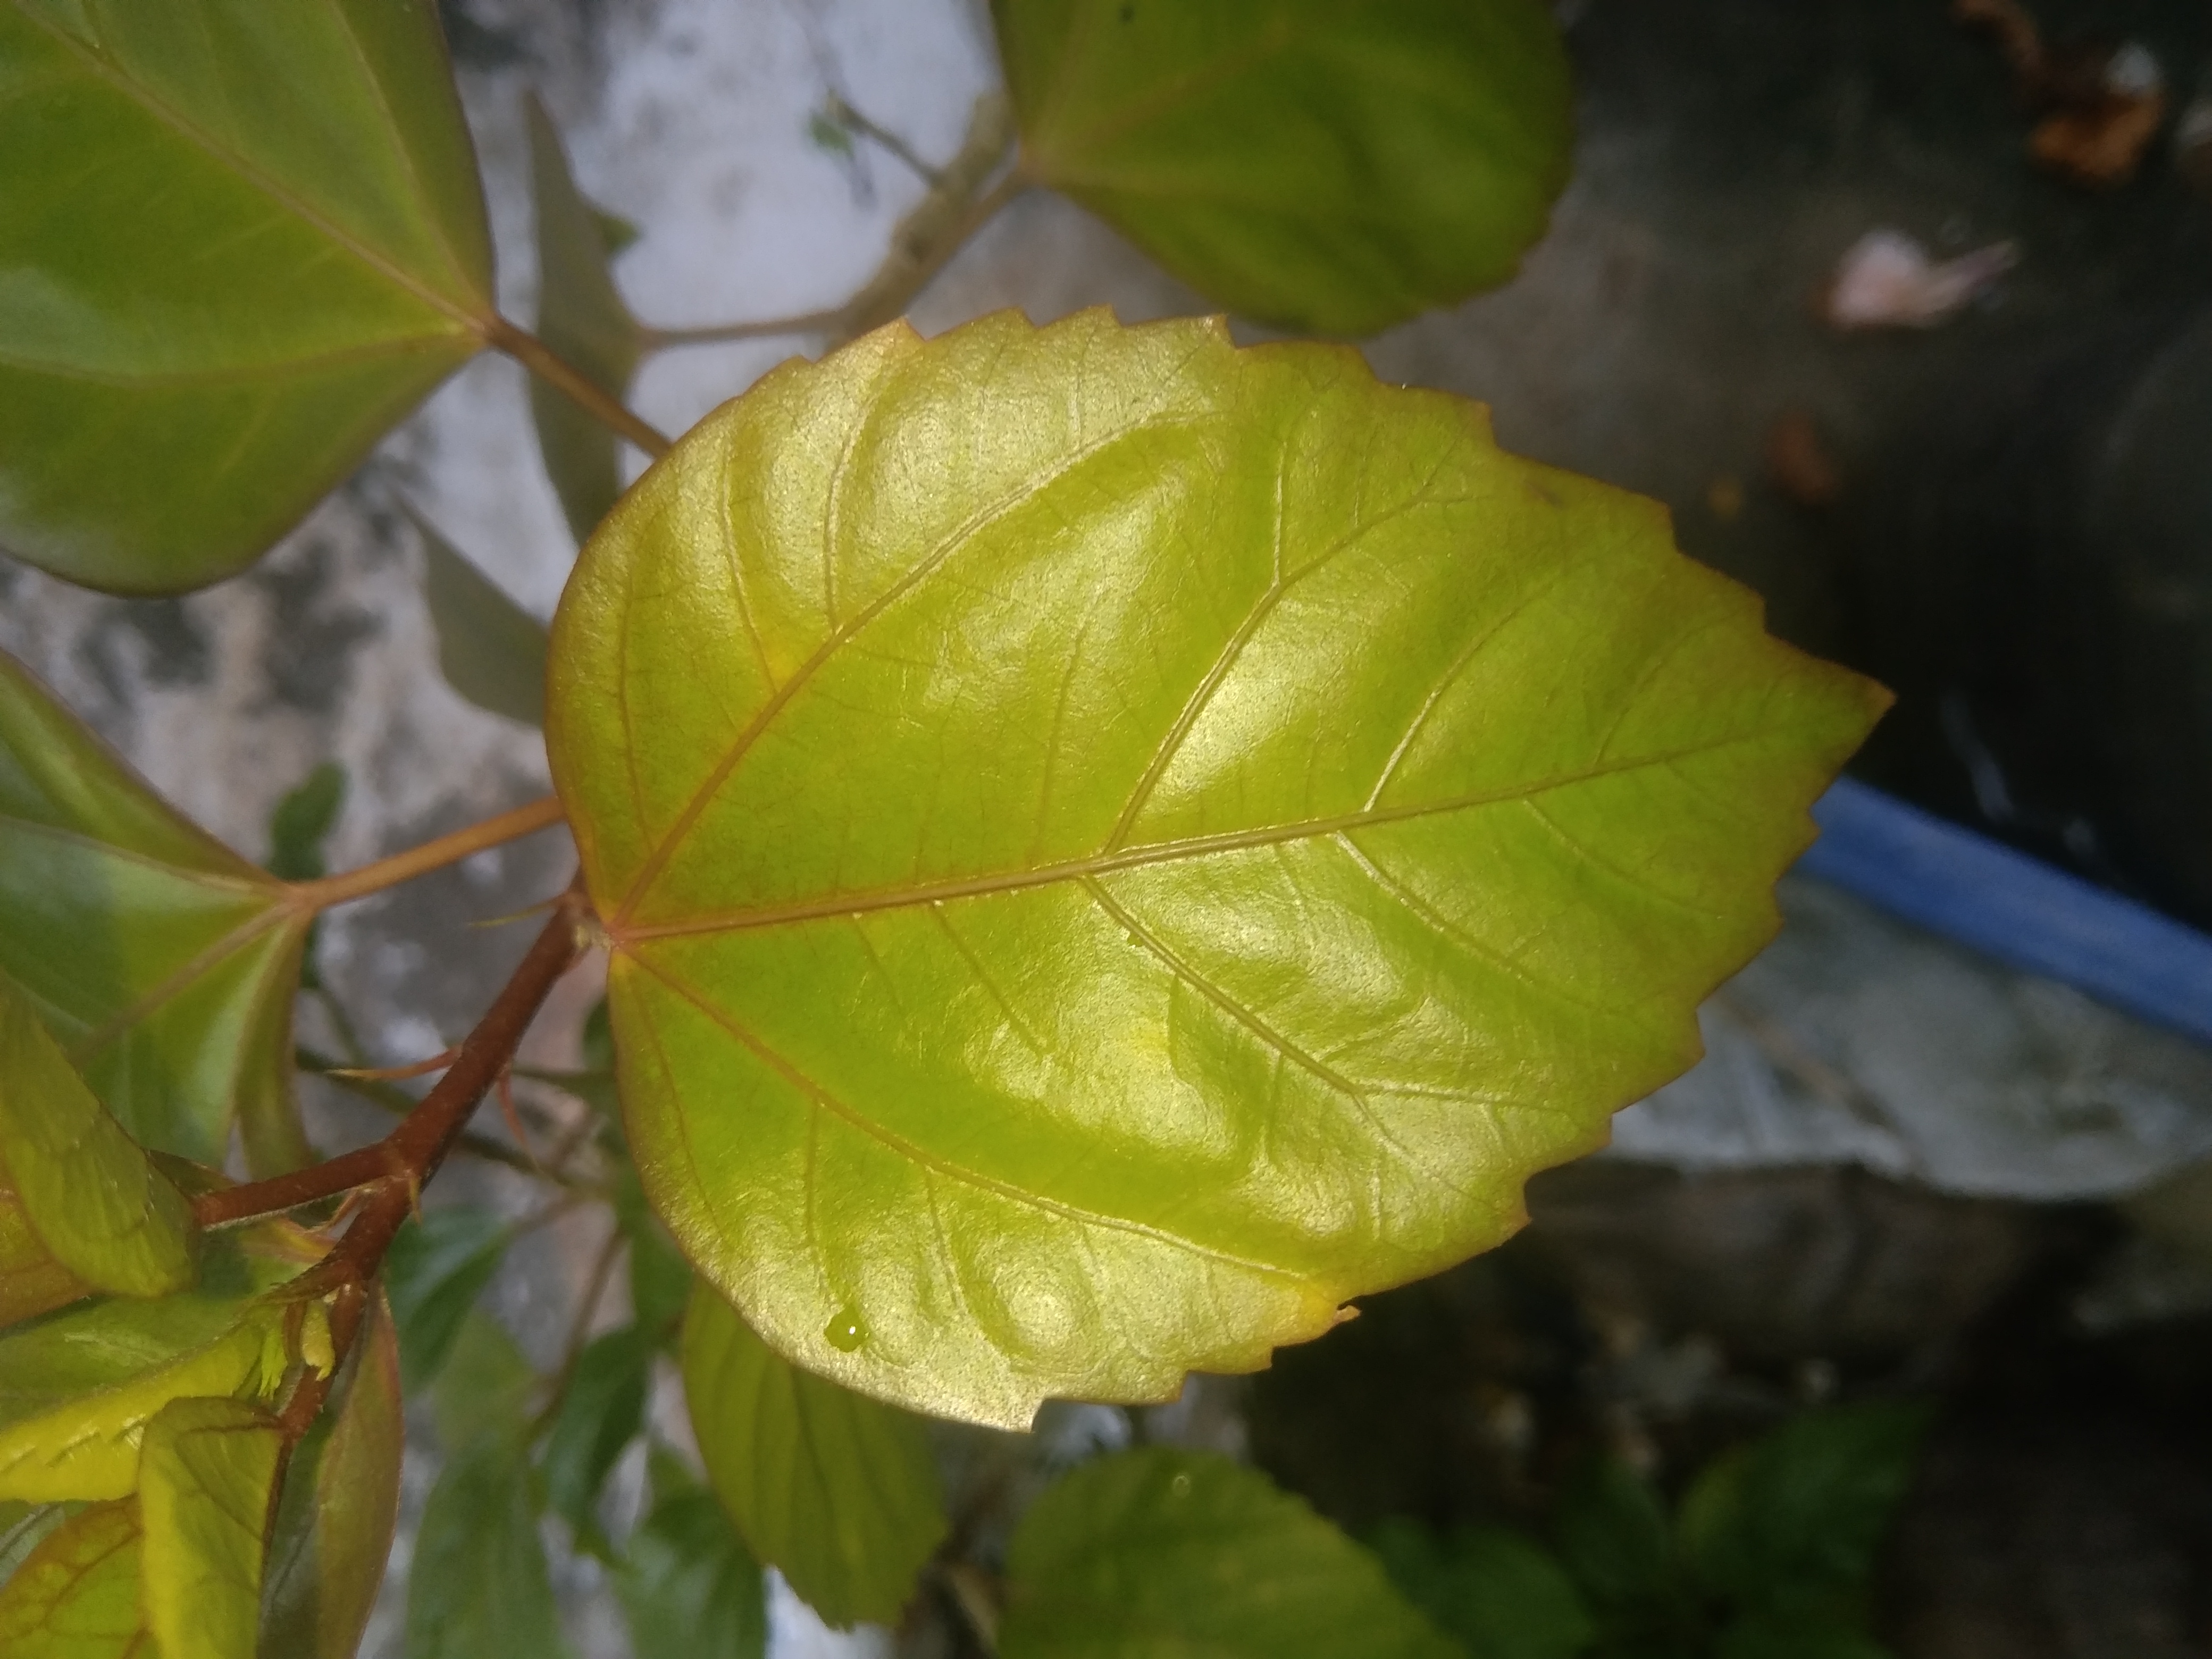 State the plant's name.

hibiscus
